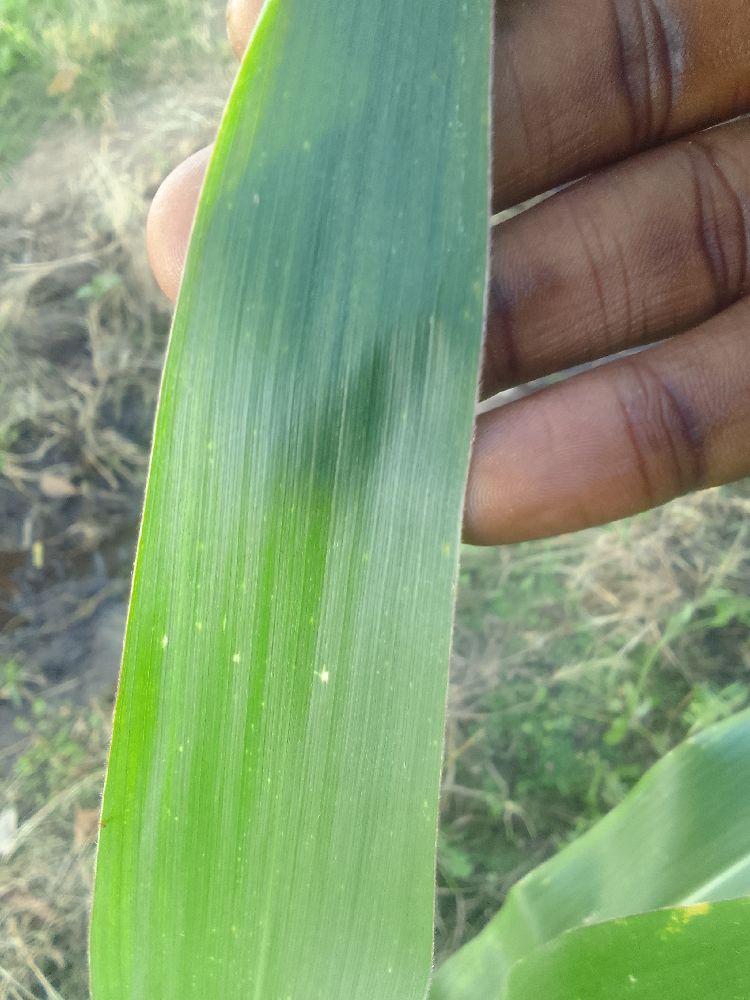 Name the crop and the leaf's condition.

maize, healthy
